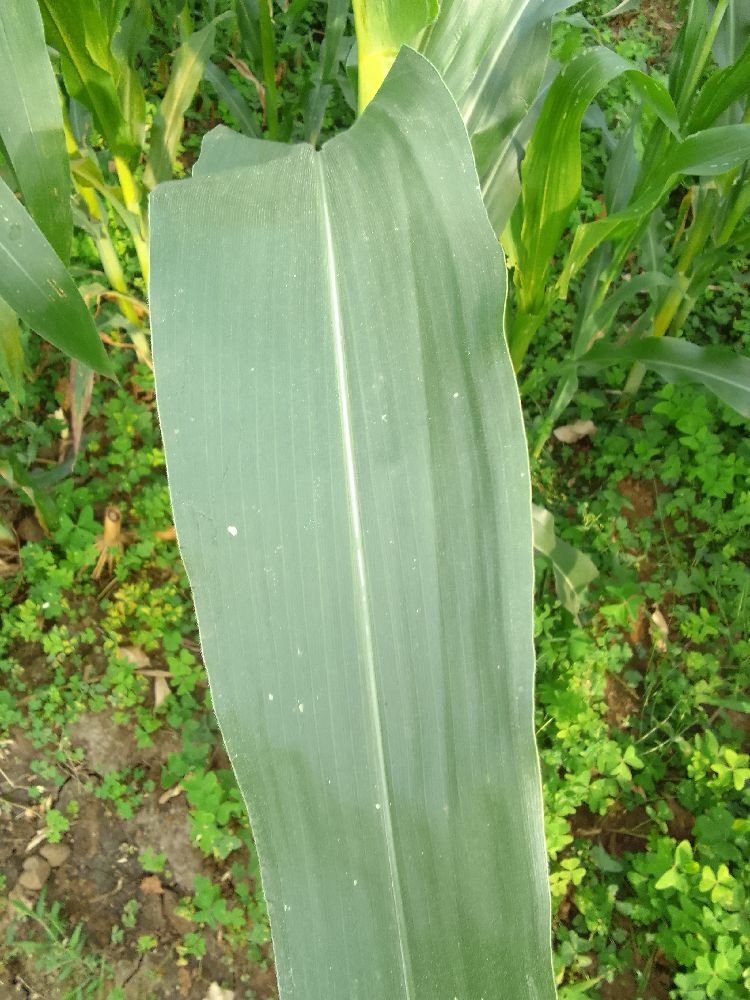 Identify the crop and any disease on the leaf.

maize, healthy
